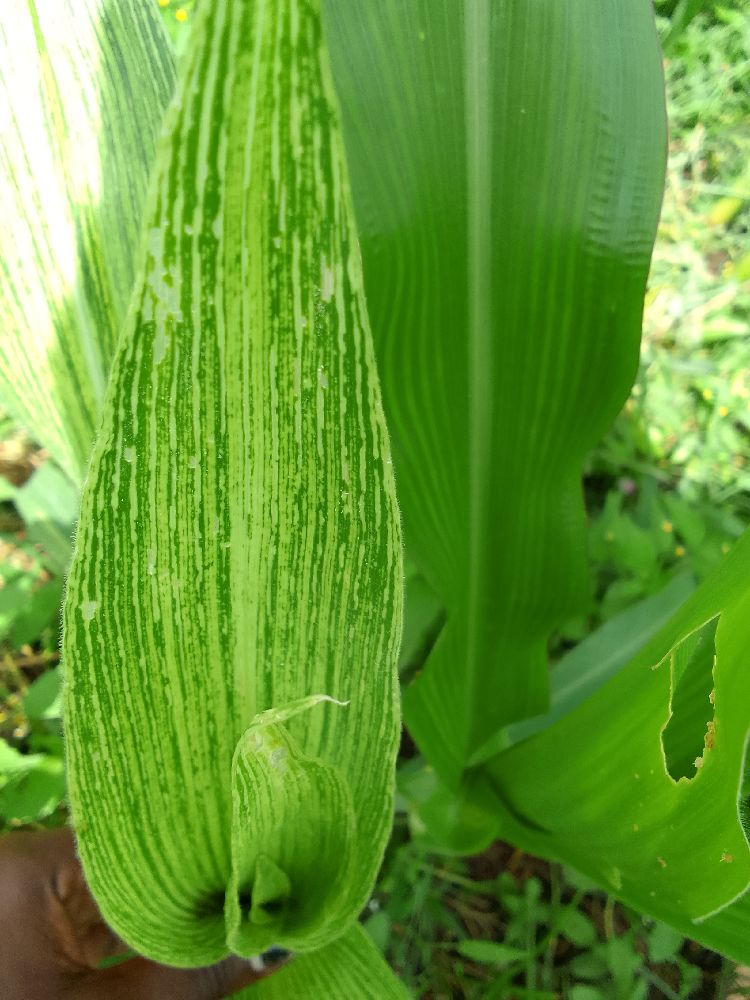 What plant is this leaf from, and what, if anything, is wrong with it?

maize, maize streak virus
